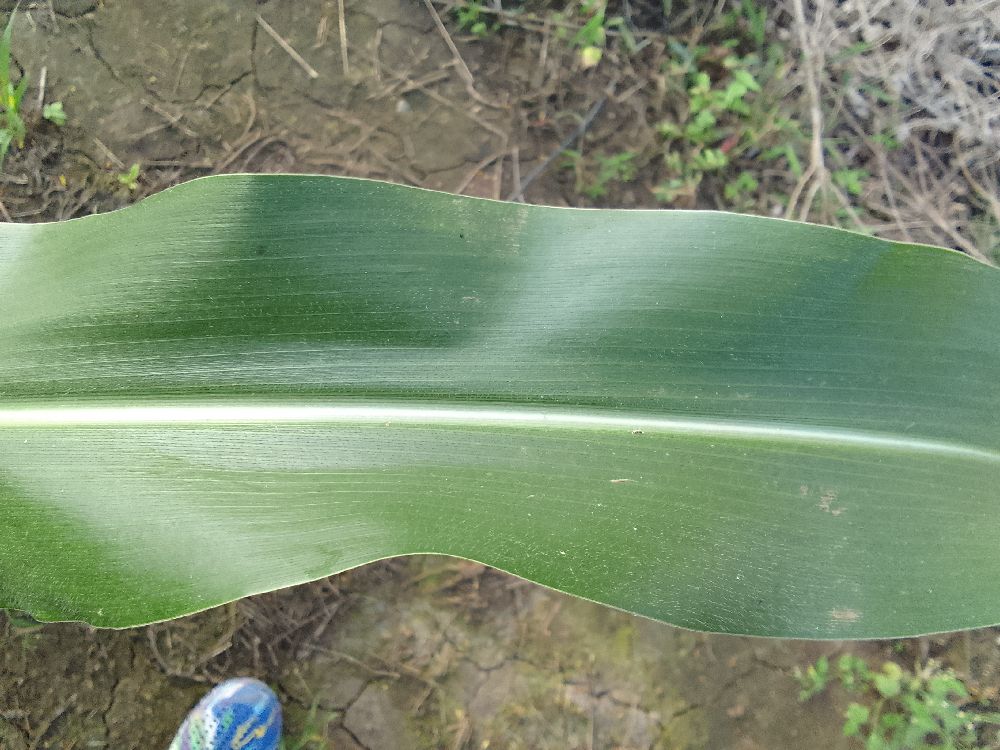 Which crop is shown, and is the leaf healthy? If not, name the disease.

maize, healthy
